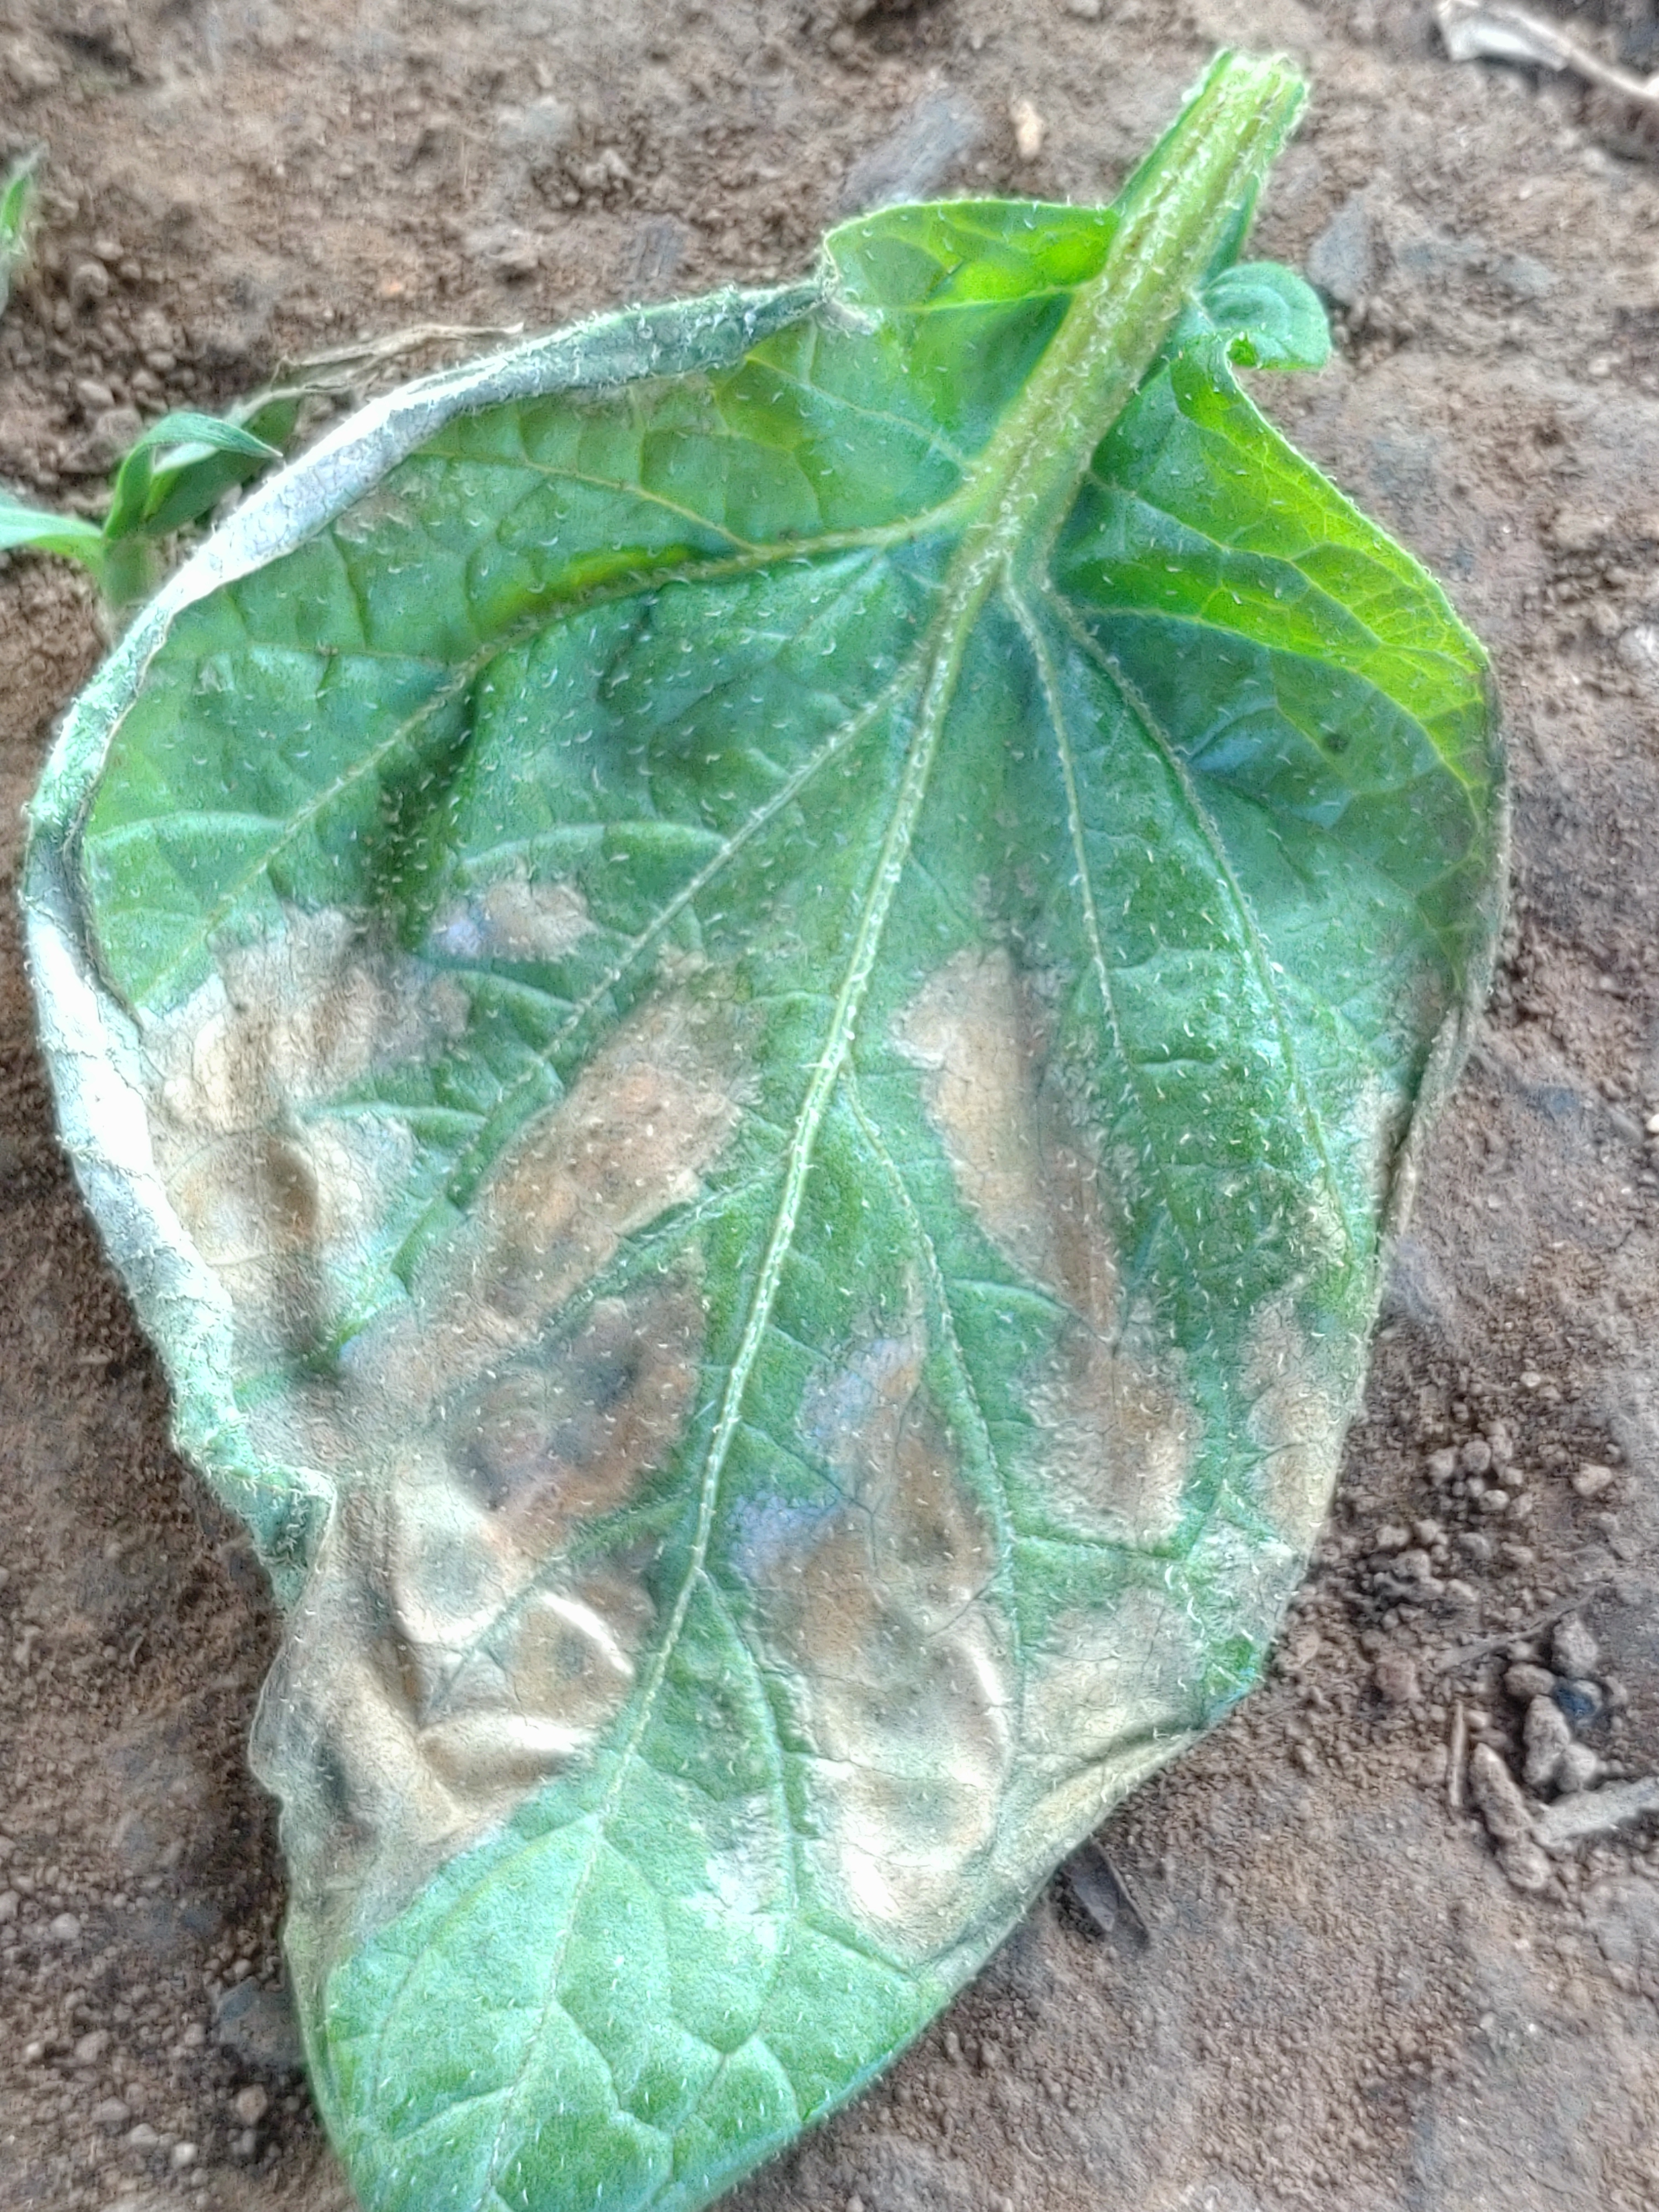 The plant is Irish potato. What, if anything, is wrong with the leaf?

early blight
